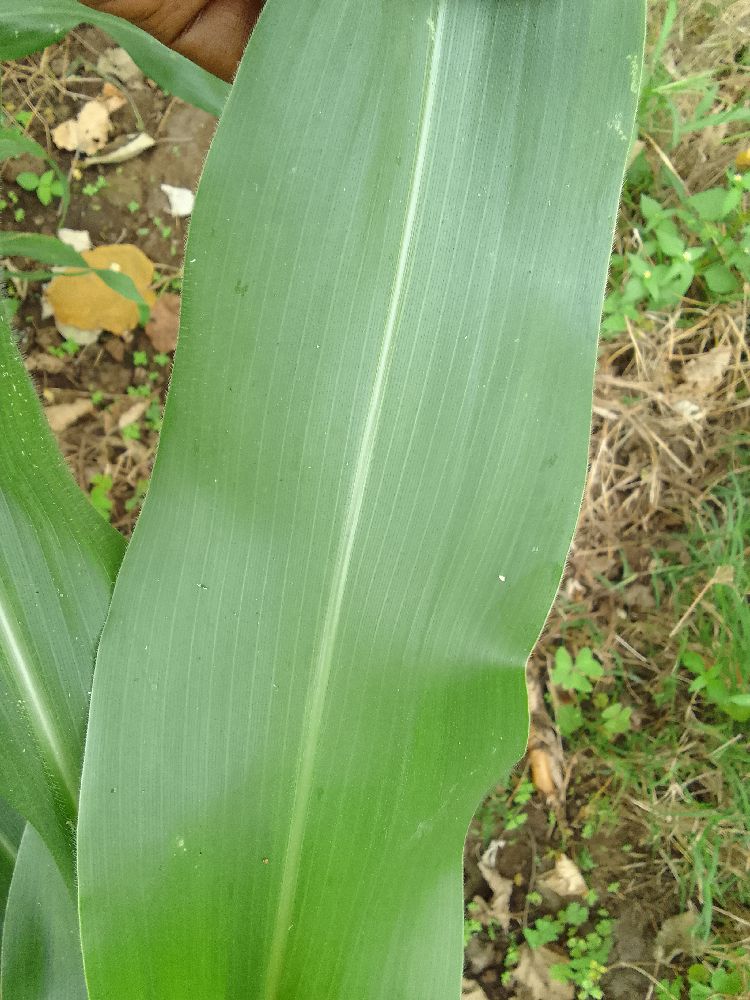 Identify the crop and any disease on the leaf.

maize, healthy
